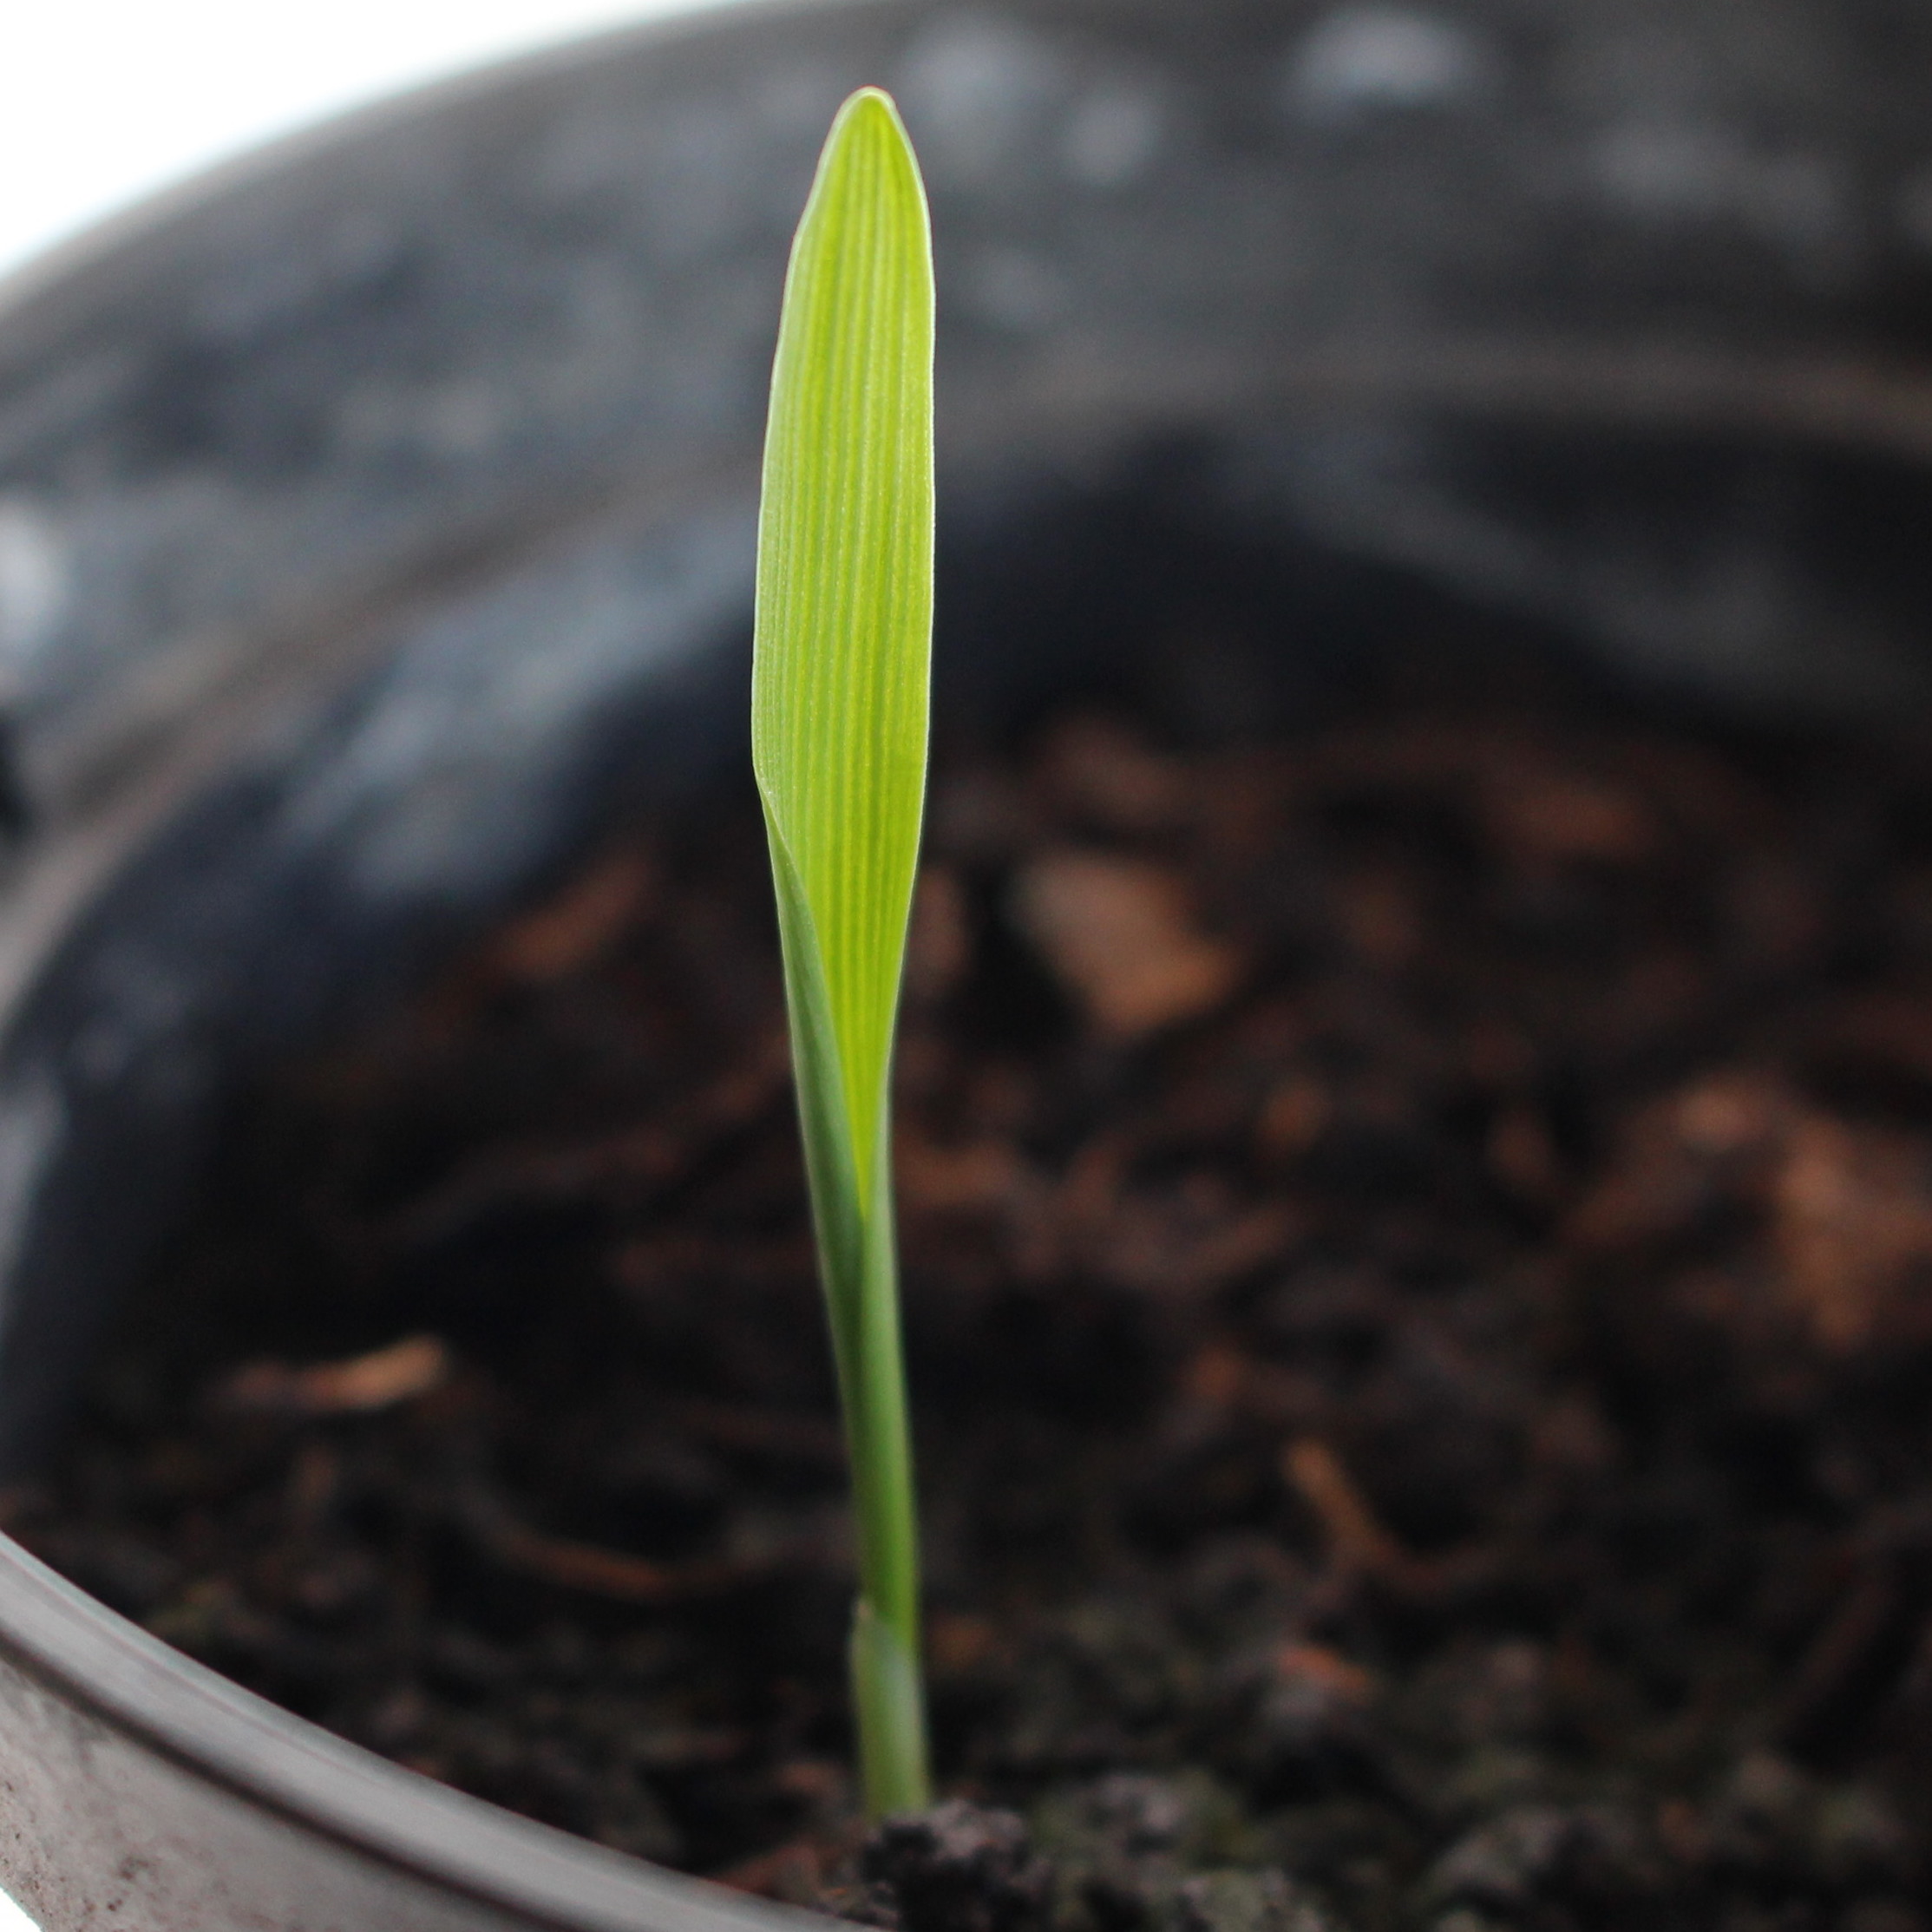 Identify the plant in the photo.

Avena sterilis
